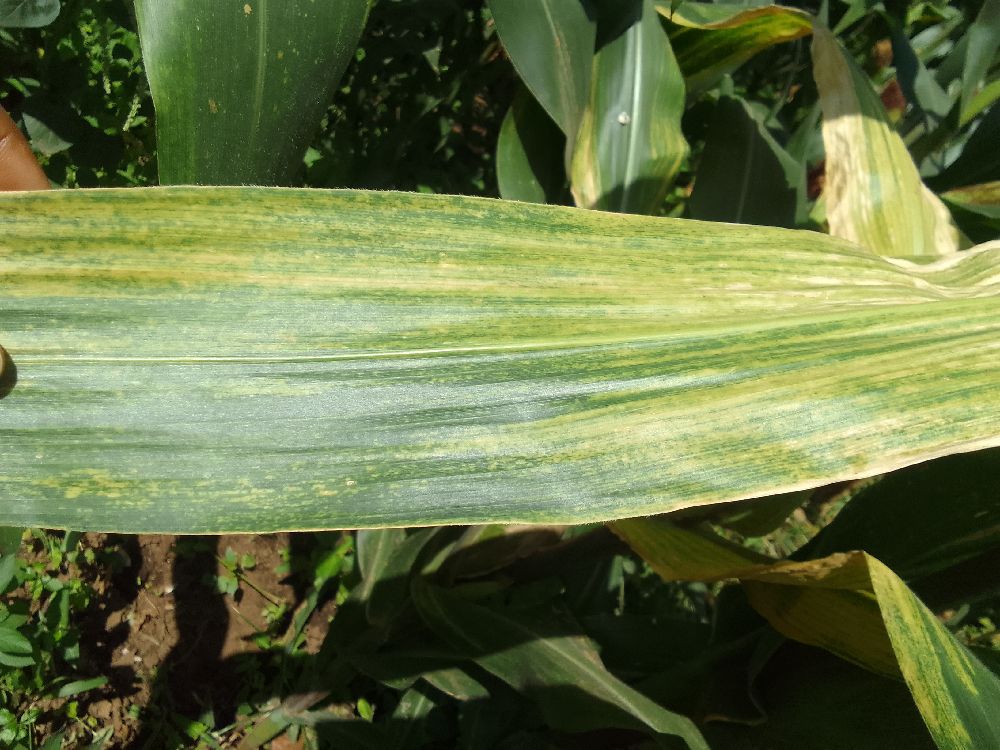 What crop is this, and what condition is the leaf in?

maize, maize lethal necrosis
